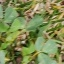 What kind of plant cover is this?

unstructured weed
